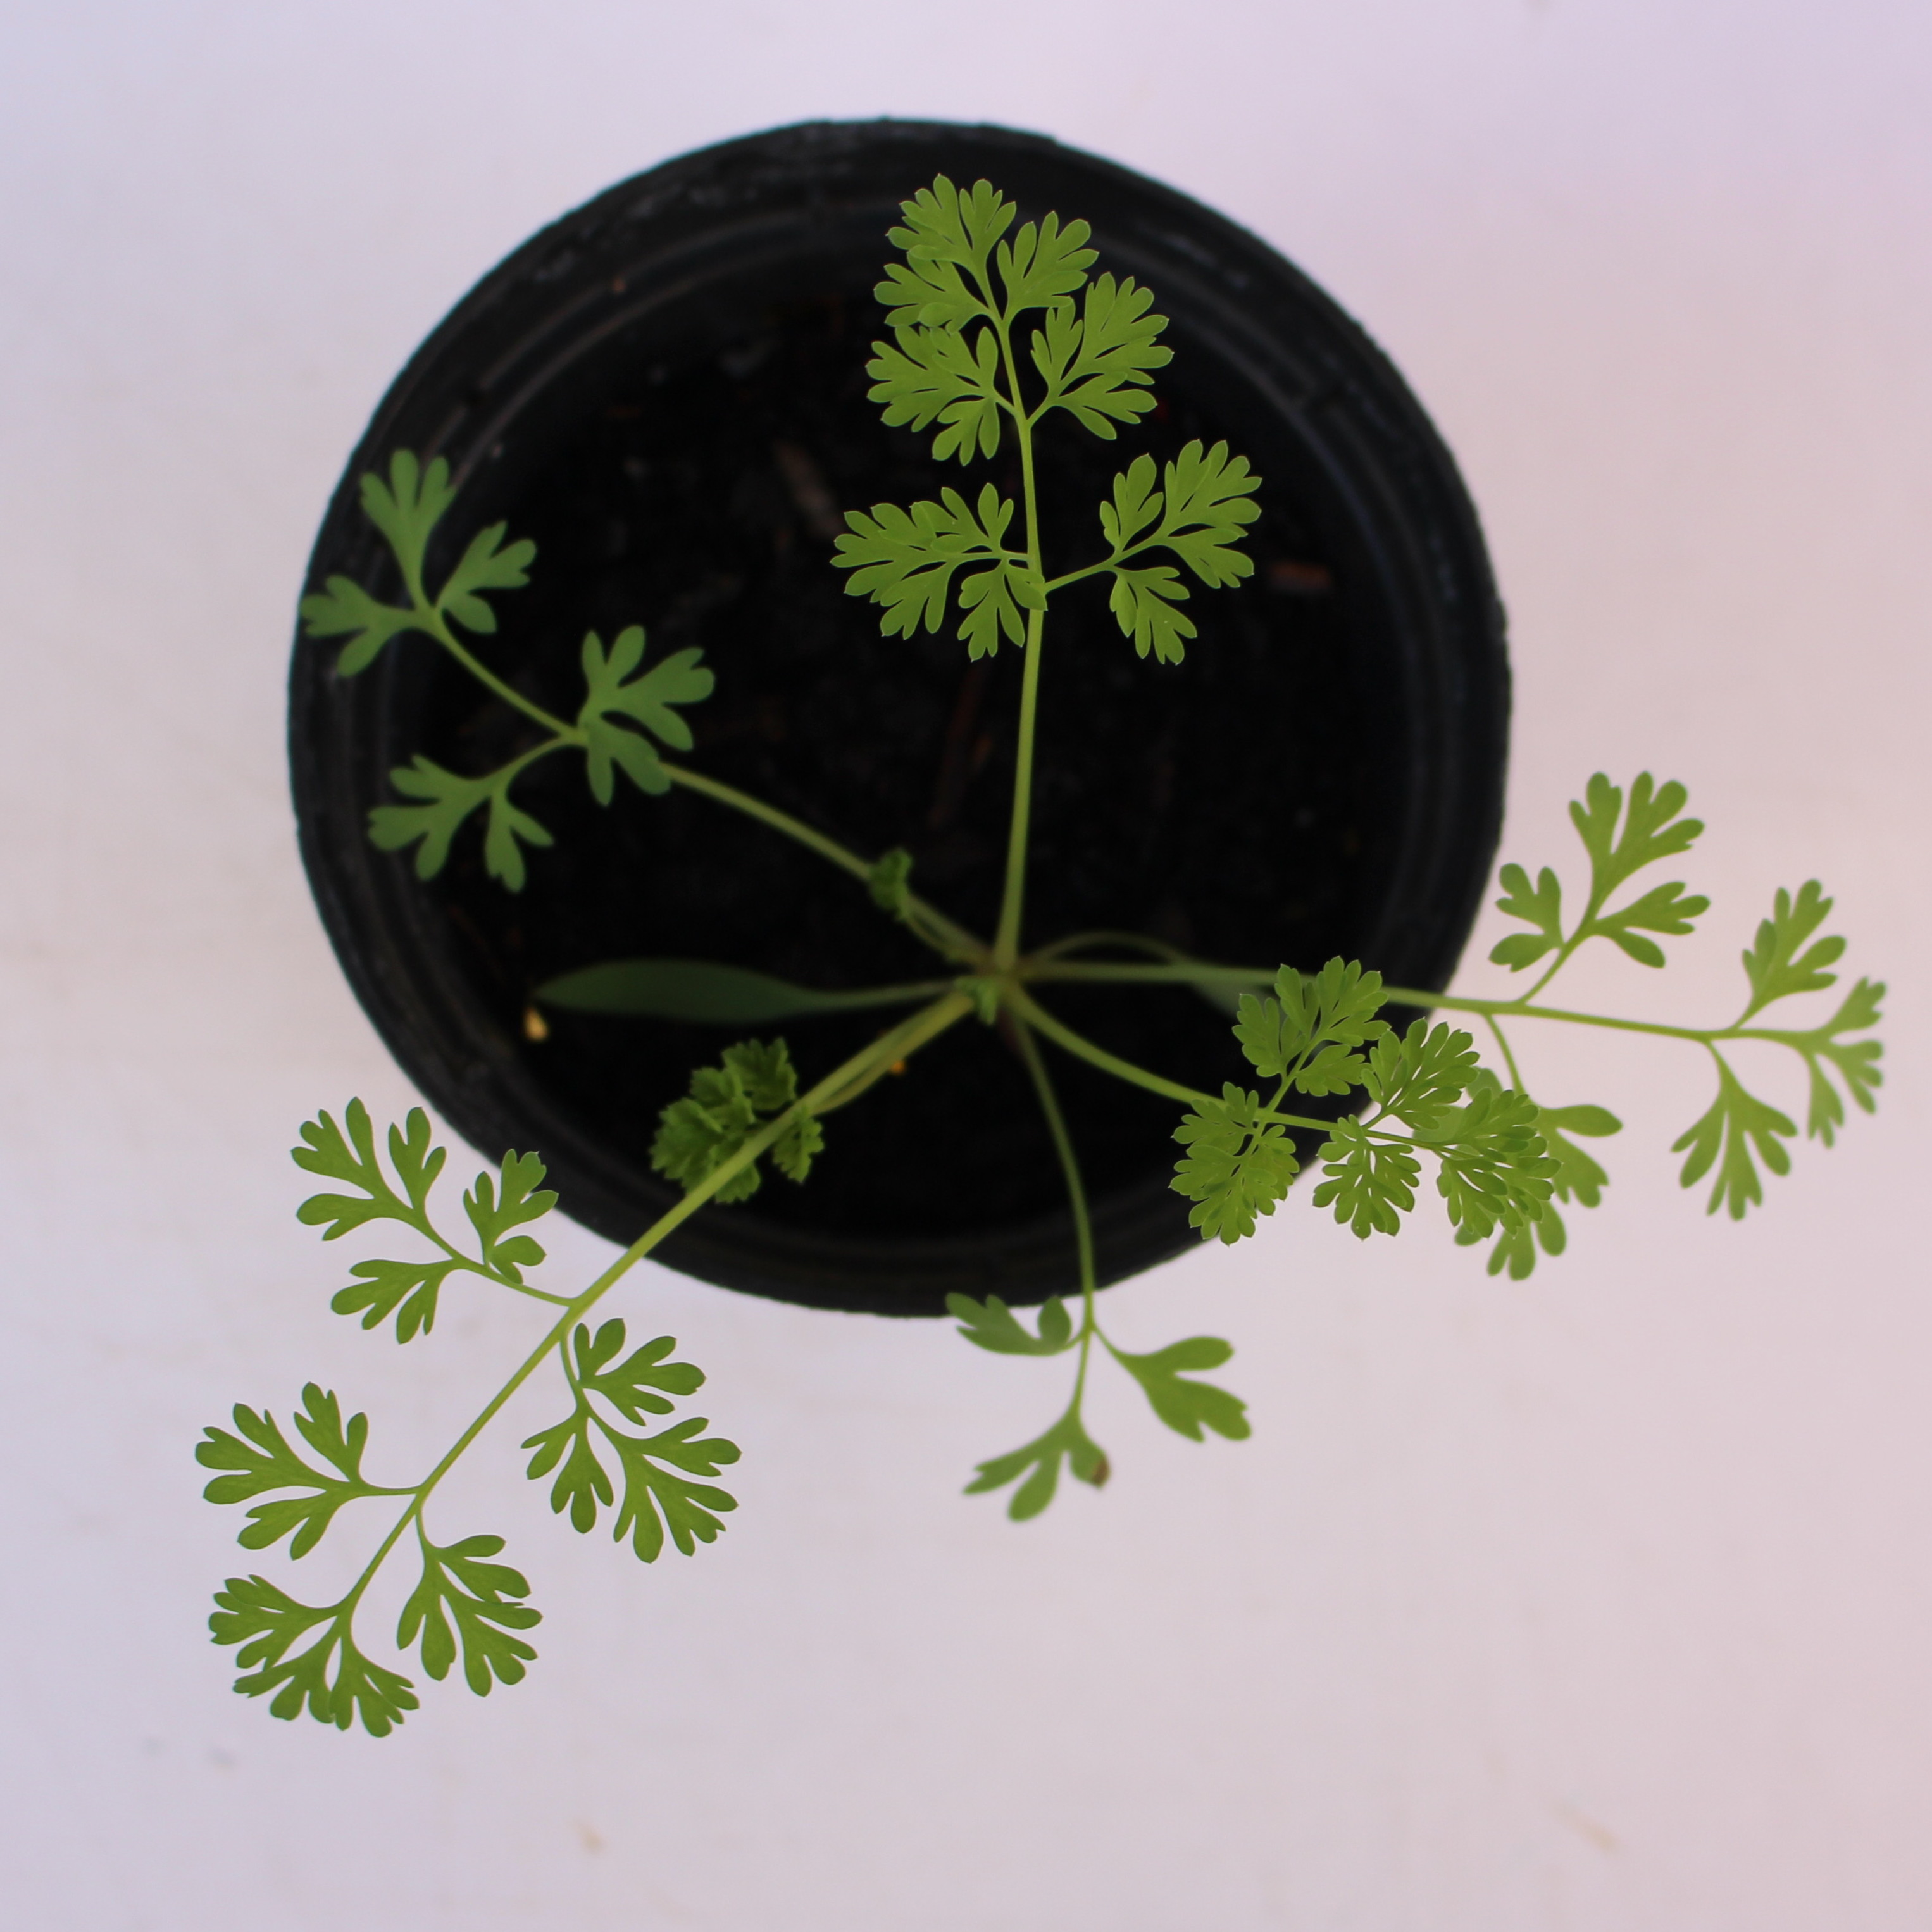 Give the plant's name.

Fumaria officinalis
